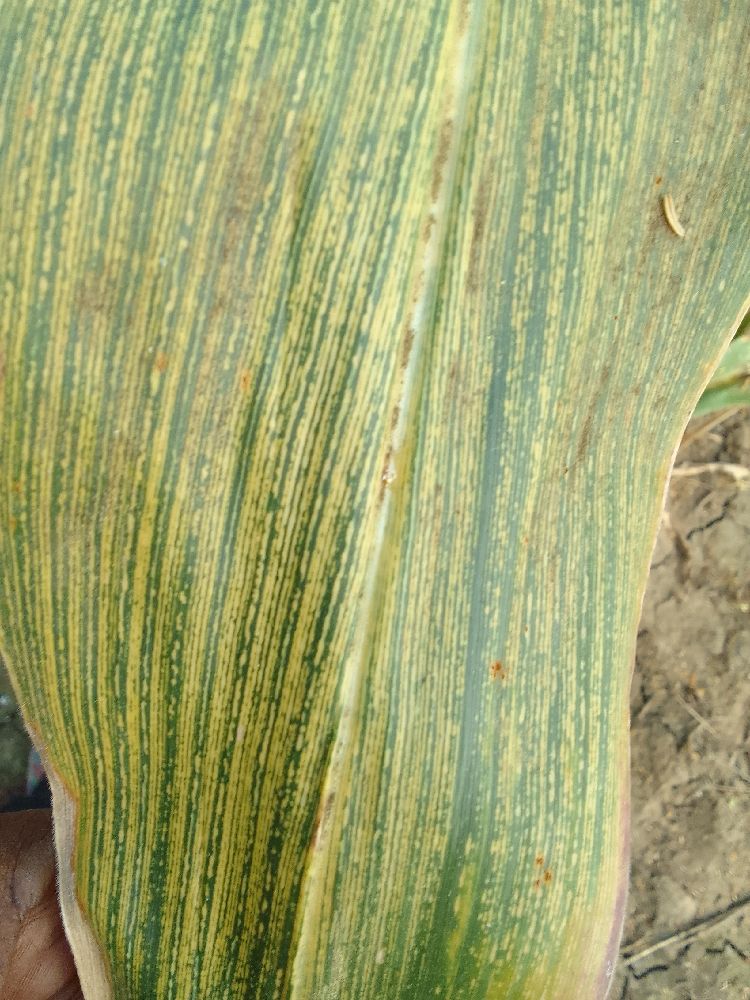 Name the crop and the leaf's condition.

maize, maize streak virus
